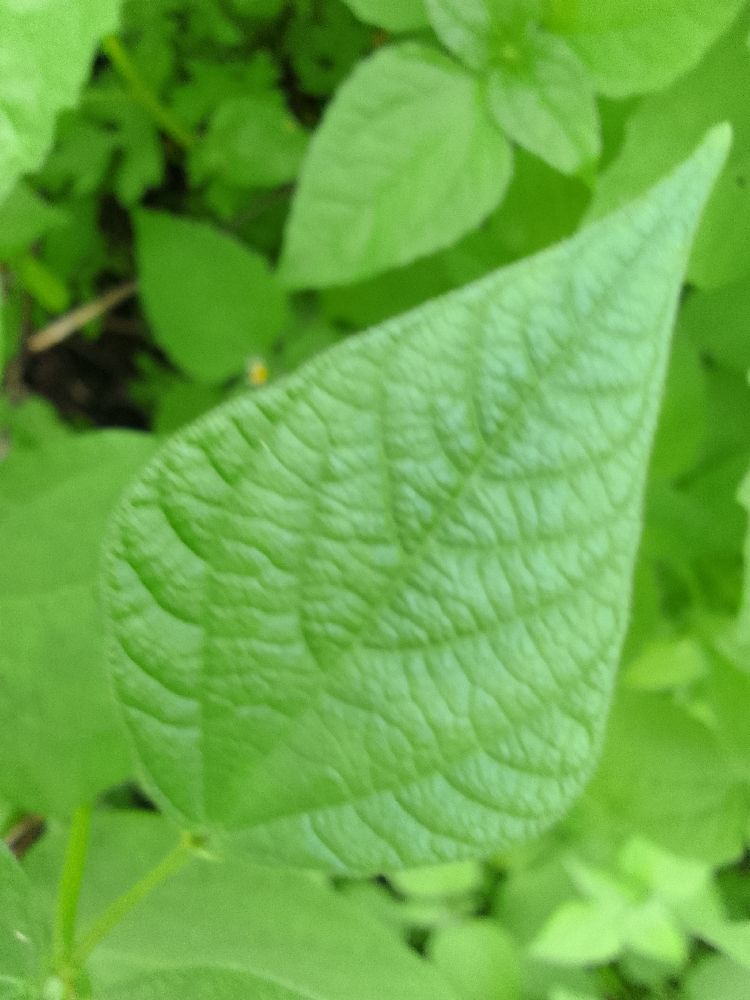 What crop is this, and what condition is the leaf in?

common bean, healthy
